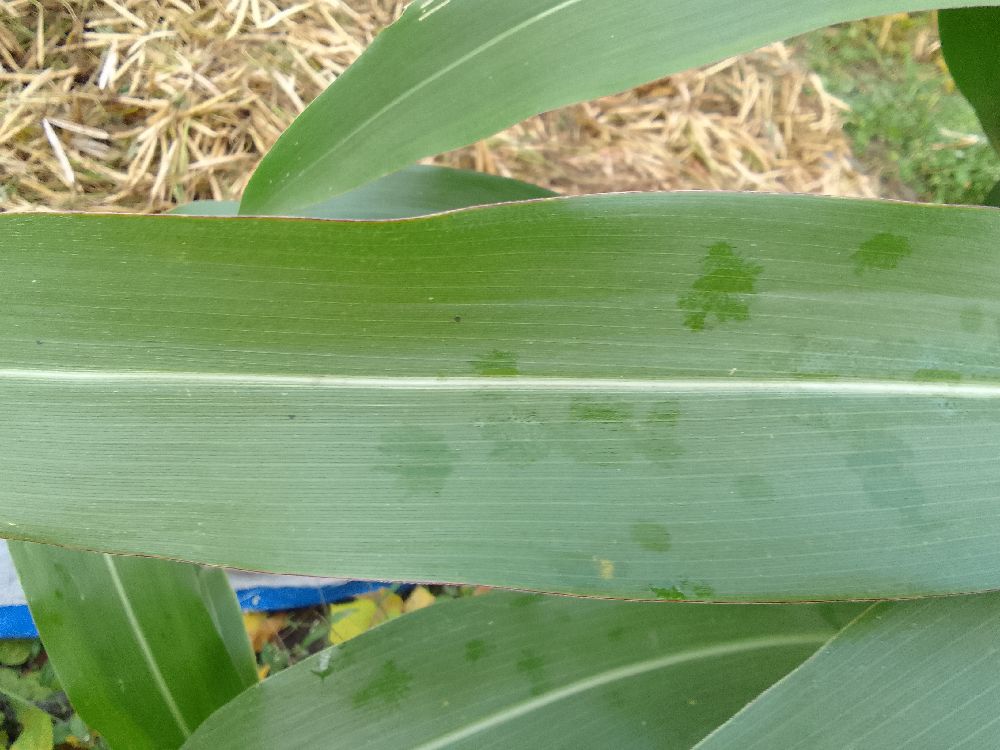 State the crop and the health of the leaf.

maize, healthy
